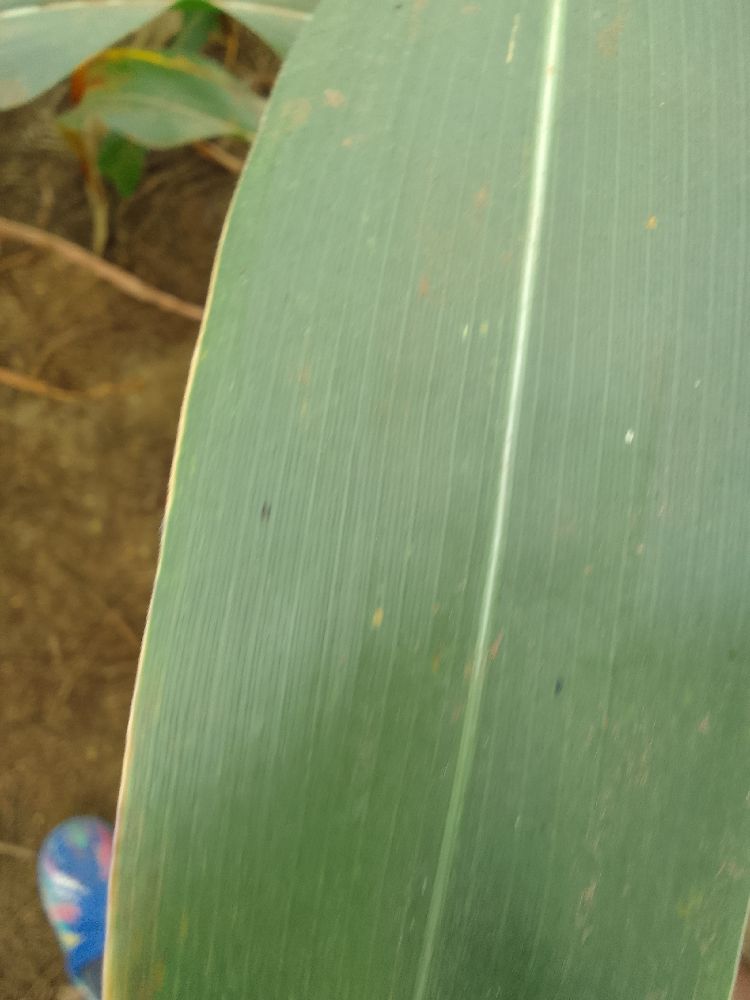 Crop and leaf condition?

maize, healthy
